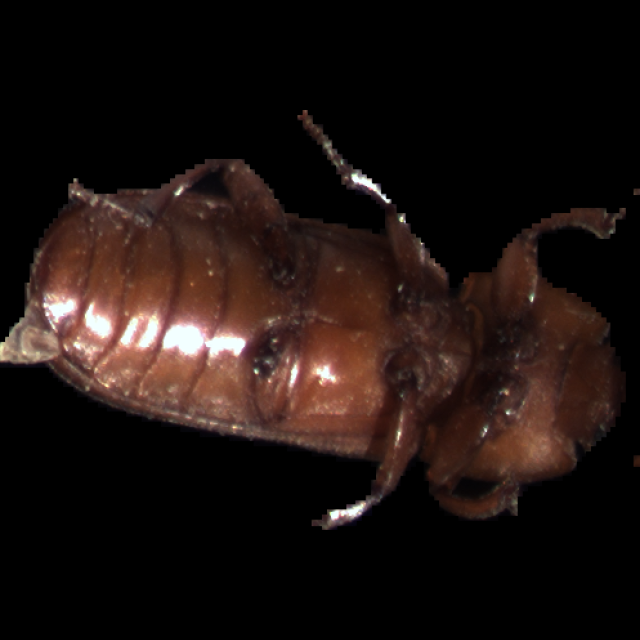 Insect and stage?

mealworm beetle
